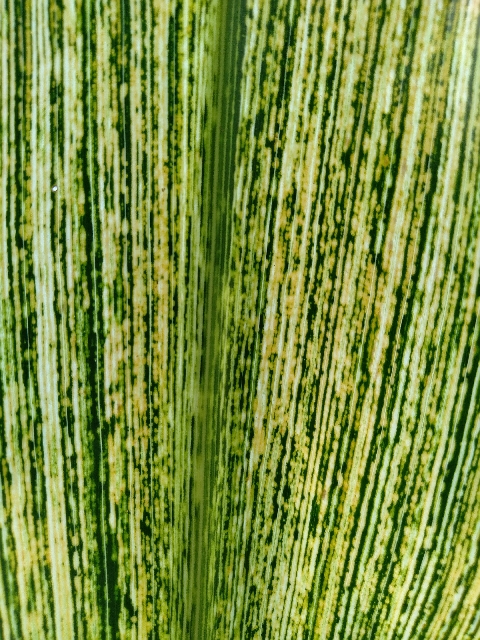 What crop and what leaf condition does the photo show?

maize, maize streak virus
